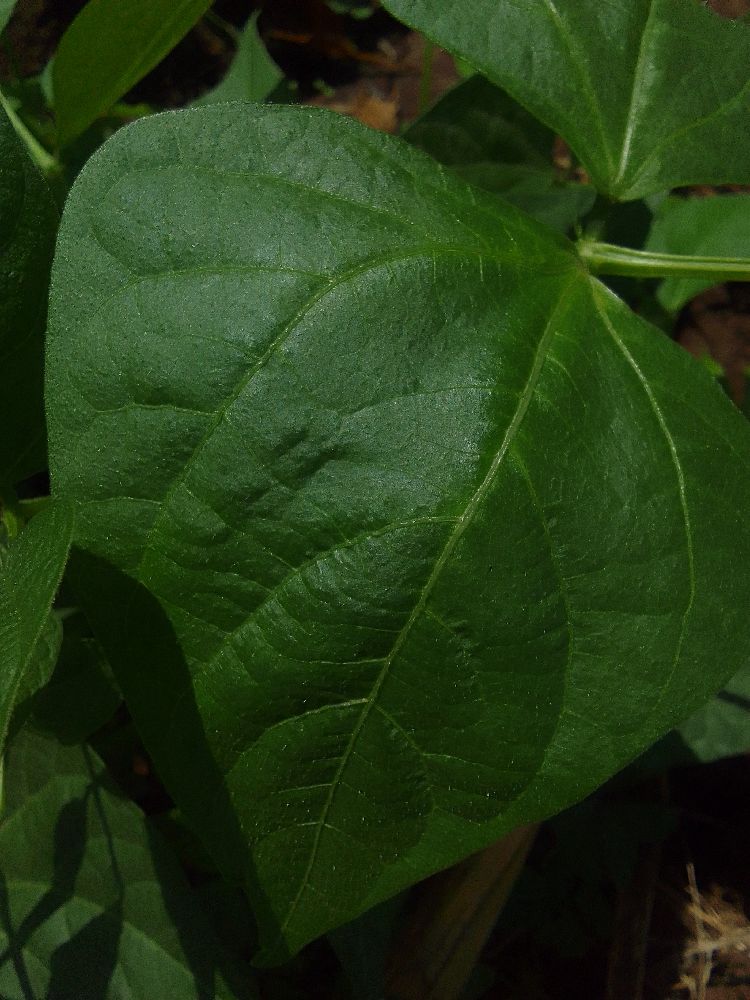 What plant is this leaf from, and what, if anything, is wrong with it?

common bean, healthy
